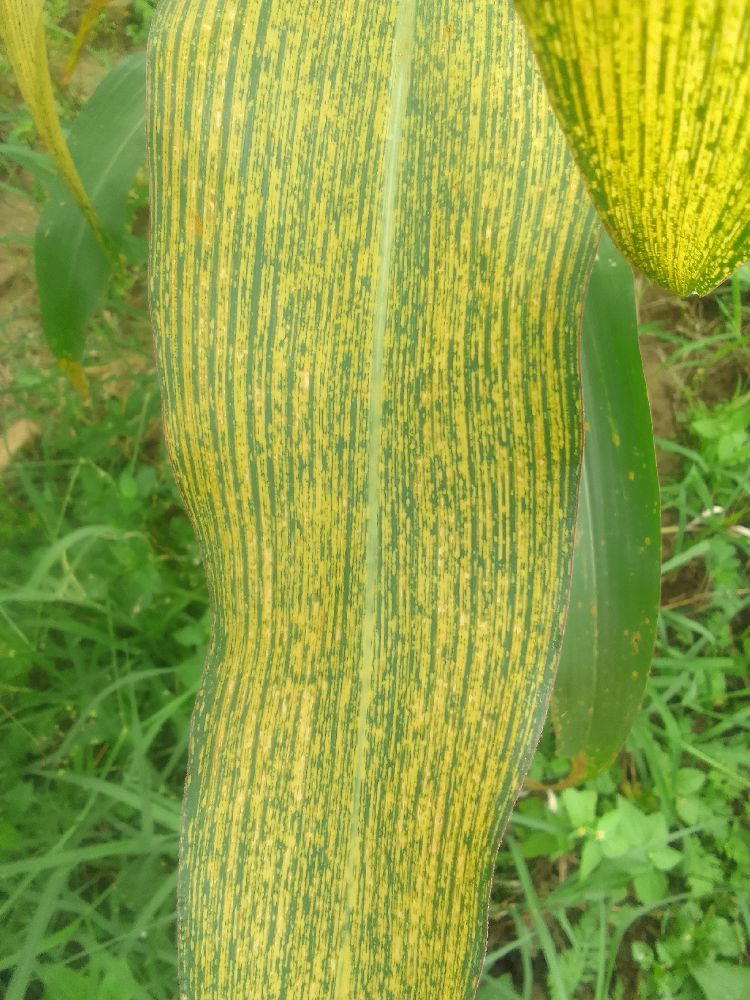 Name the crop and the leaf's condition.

maize, maize streak virus
